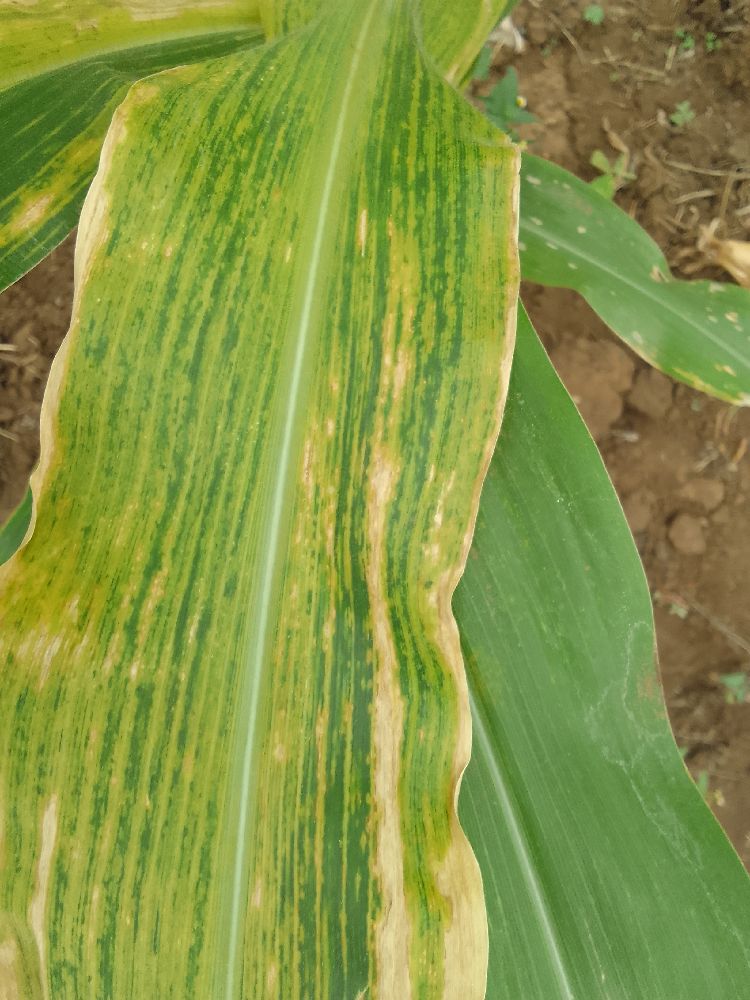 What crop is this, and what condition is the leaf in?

maize, maize lethal necrosis
